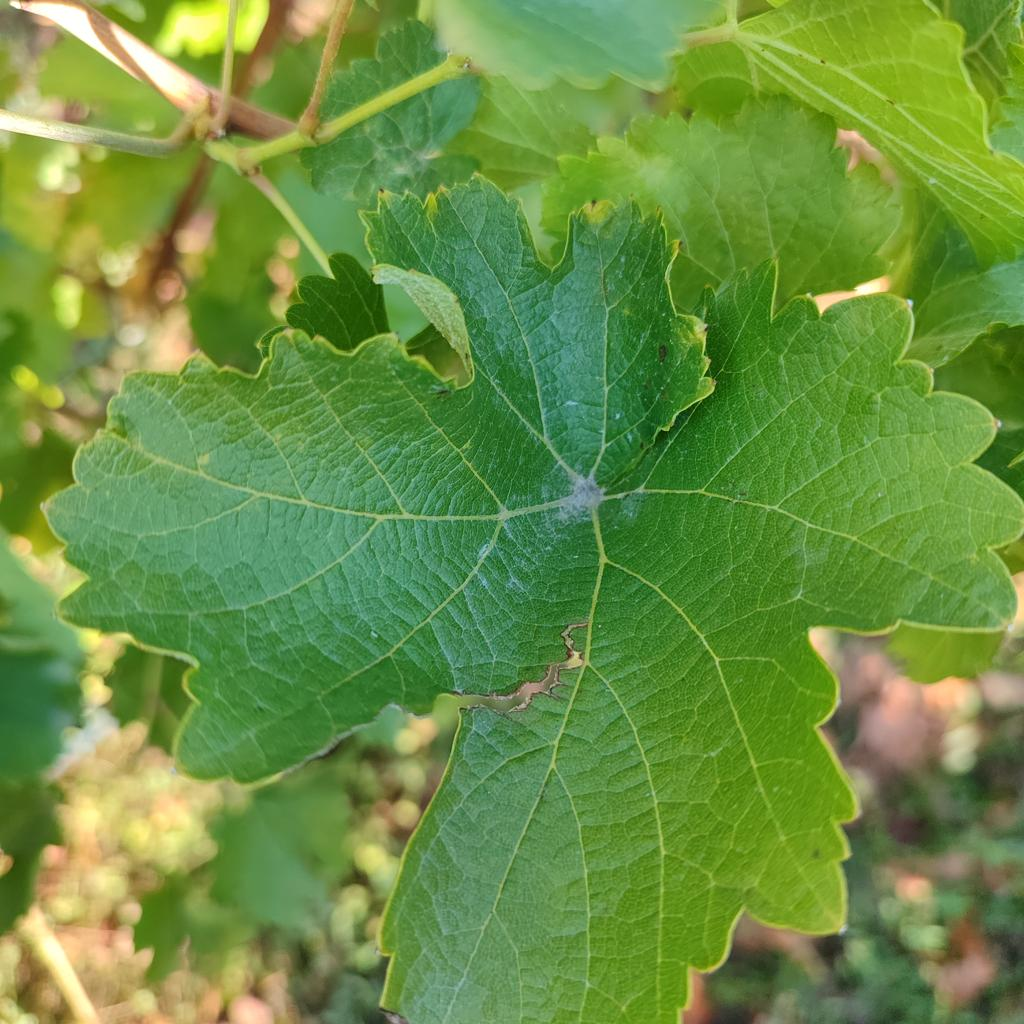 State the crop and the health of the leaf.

grapevine, powdery mildew
